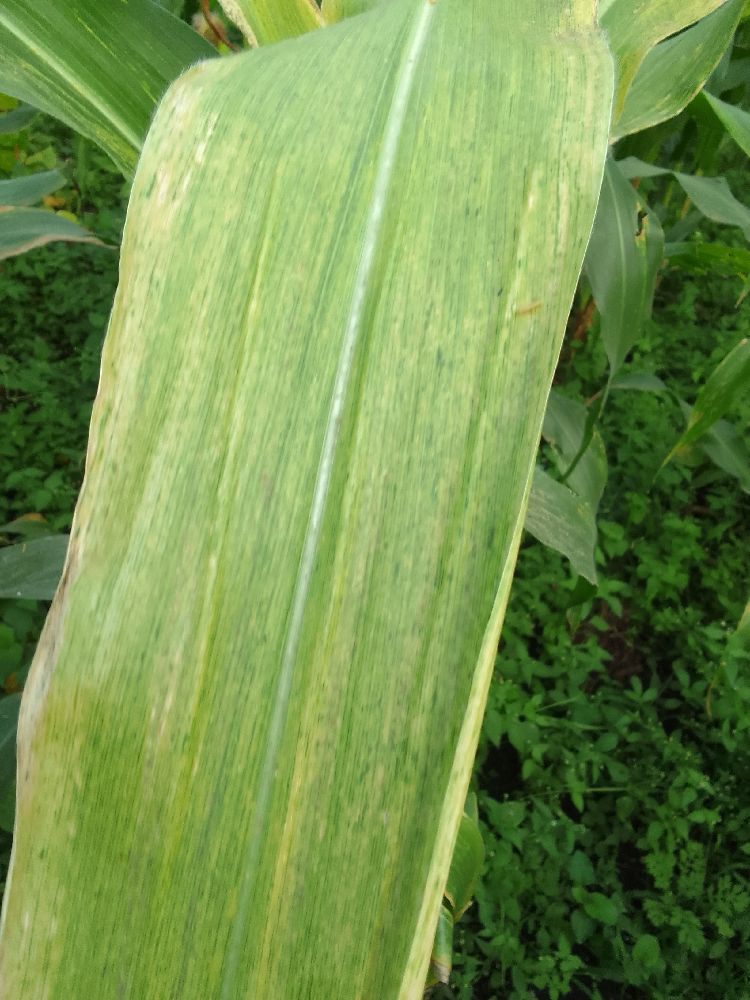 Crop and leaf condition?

maize, maize lethal necrosis
